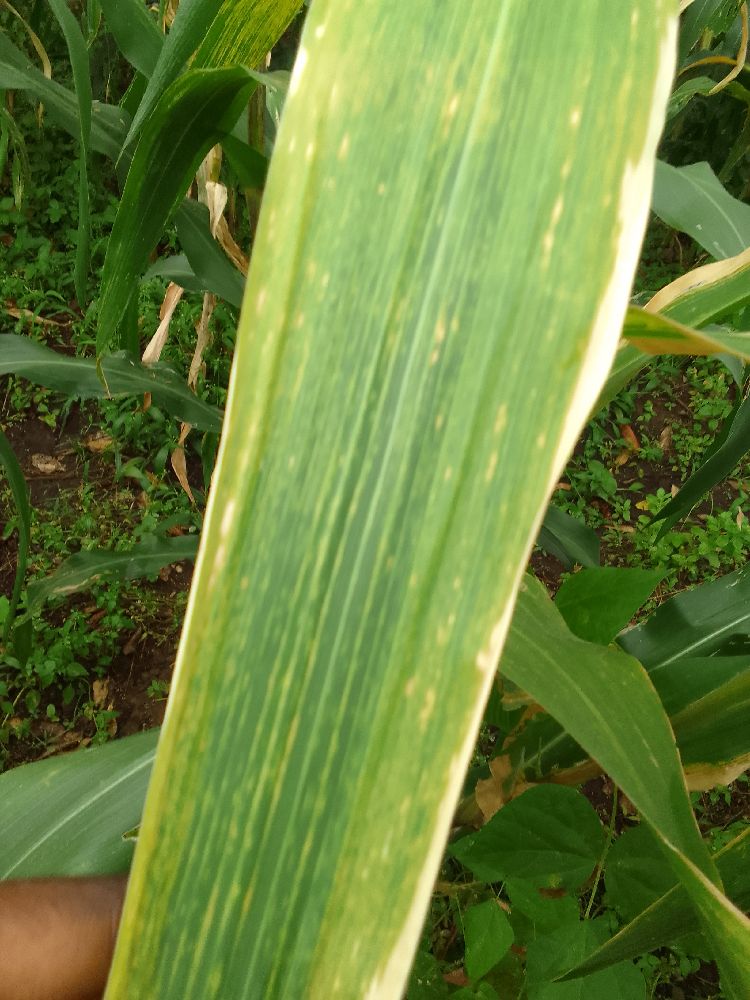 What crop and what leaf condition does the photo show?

maize, maize lethal necrosis
